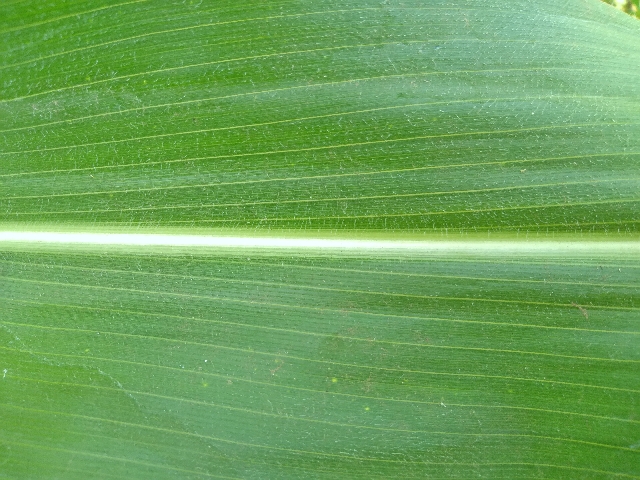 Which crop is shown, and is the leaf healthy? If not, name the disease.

maize, healthy
